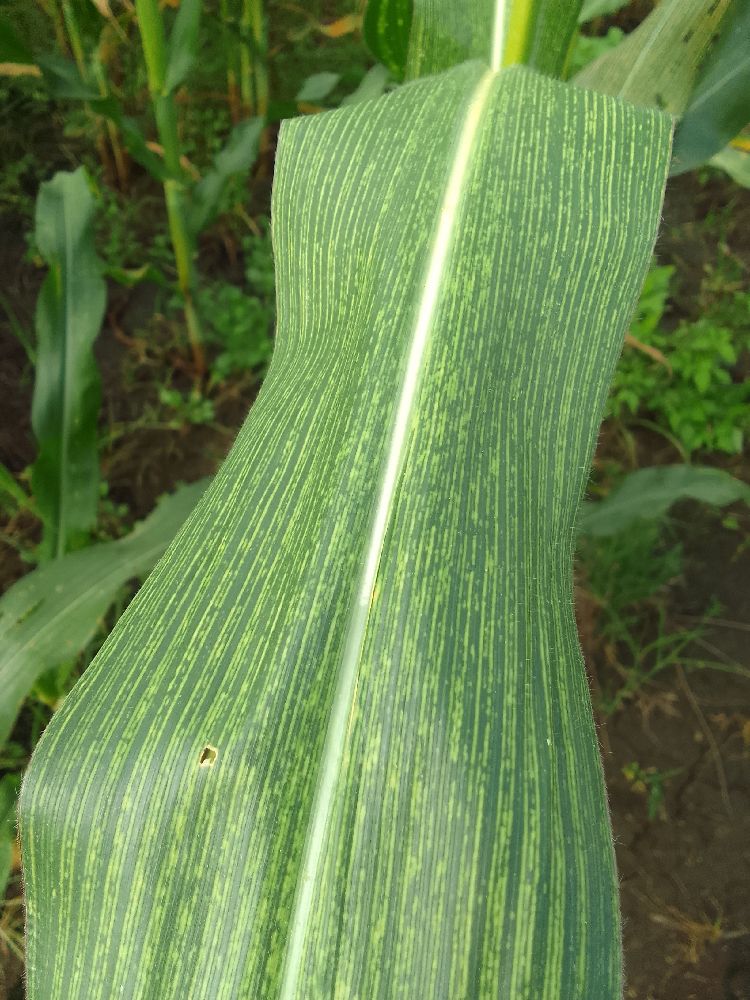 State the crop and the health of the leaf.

maize, maize streak virus
